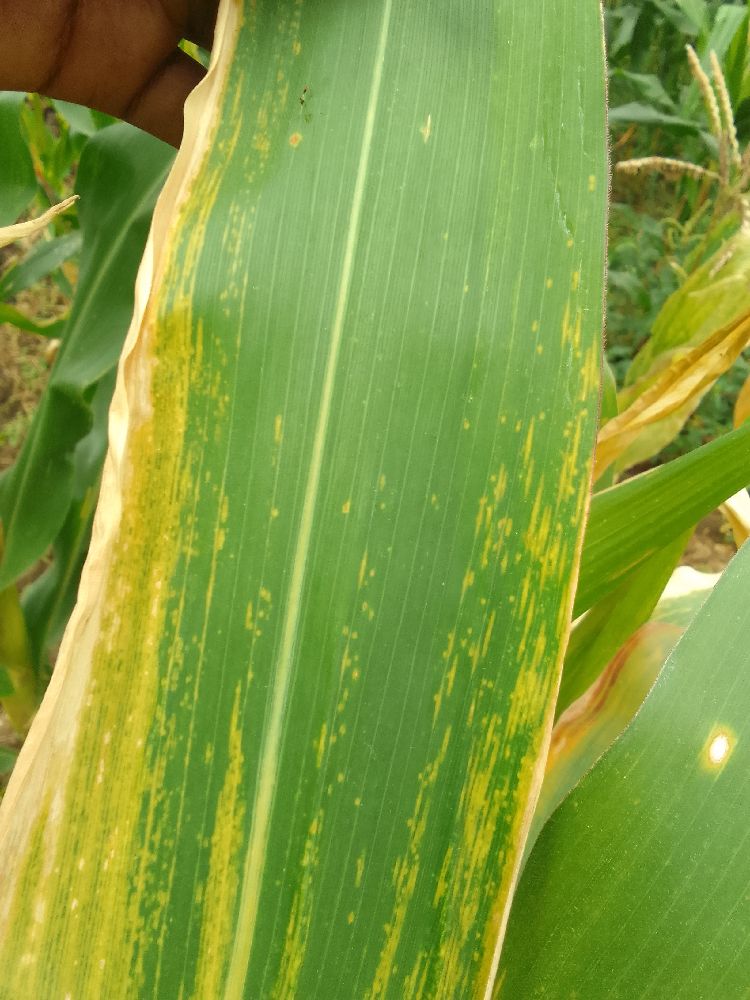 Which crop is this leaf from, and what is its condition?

maize, maize lethal necrosis
